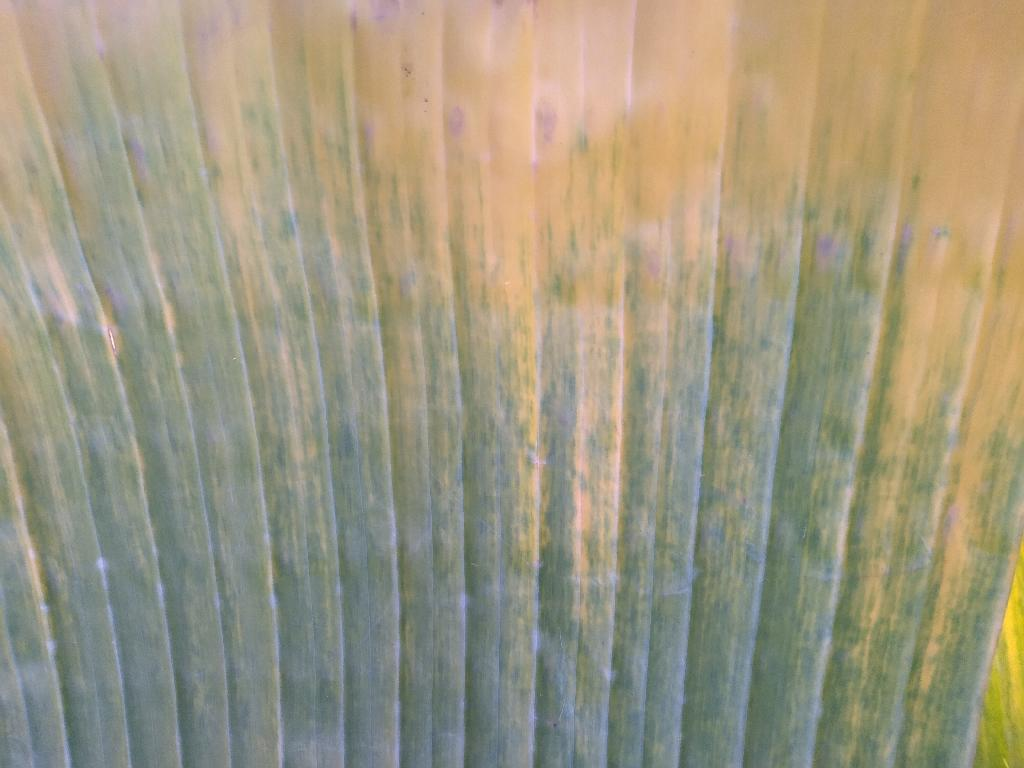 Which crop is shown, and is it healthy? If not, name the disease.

banana, fusarium wilt race 1
